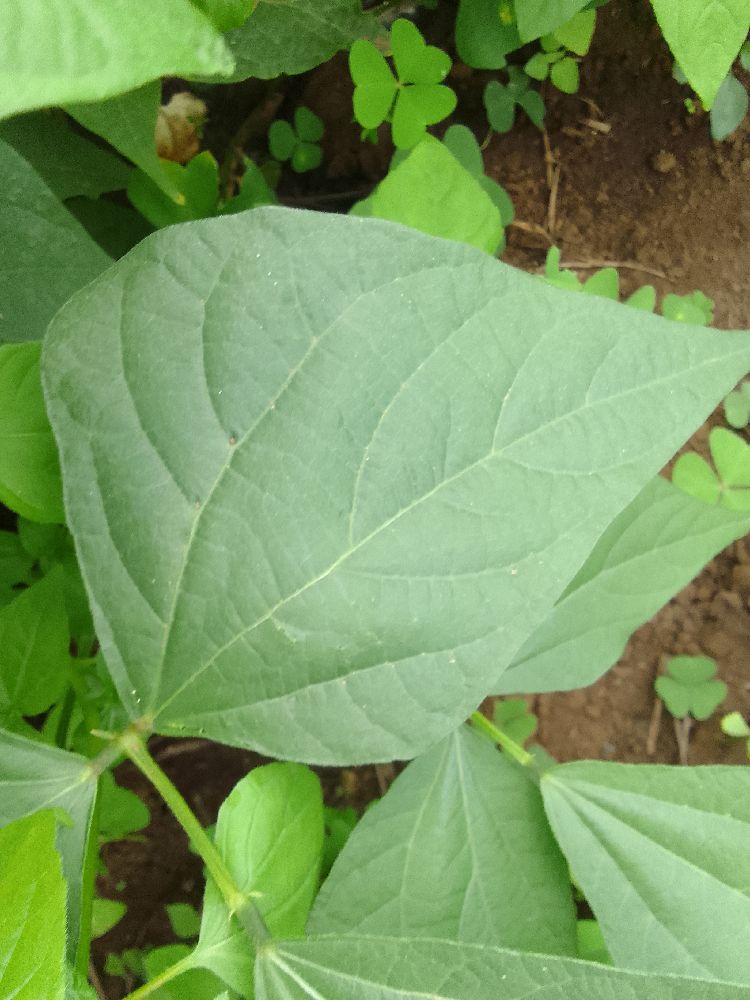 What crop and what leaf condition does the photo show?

common bean, healthy
